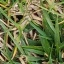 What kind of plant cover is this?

grass
